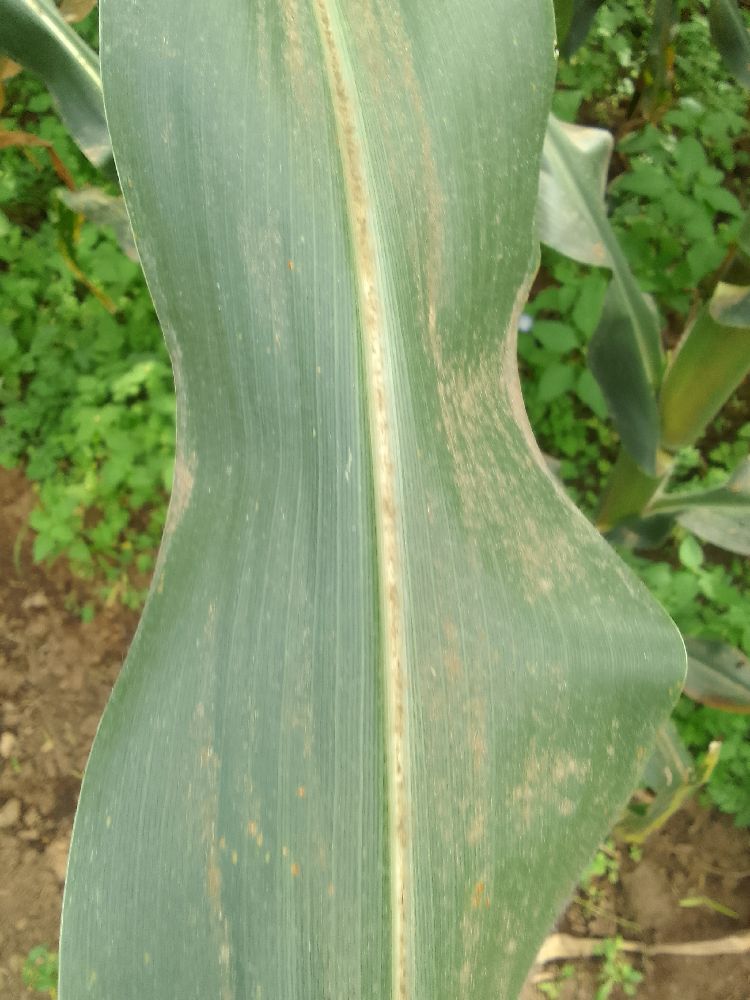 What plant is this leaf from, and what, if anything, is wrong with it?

maize, healthy
